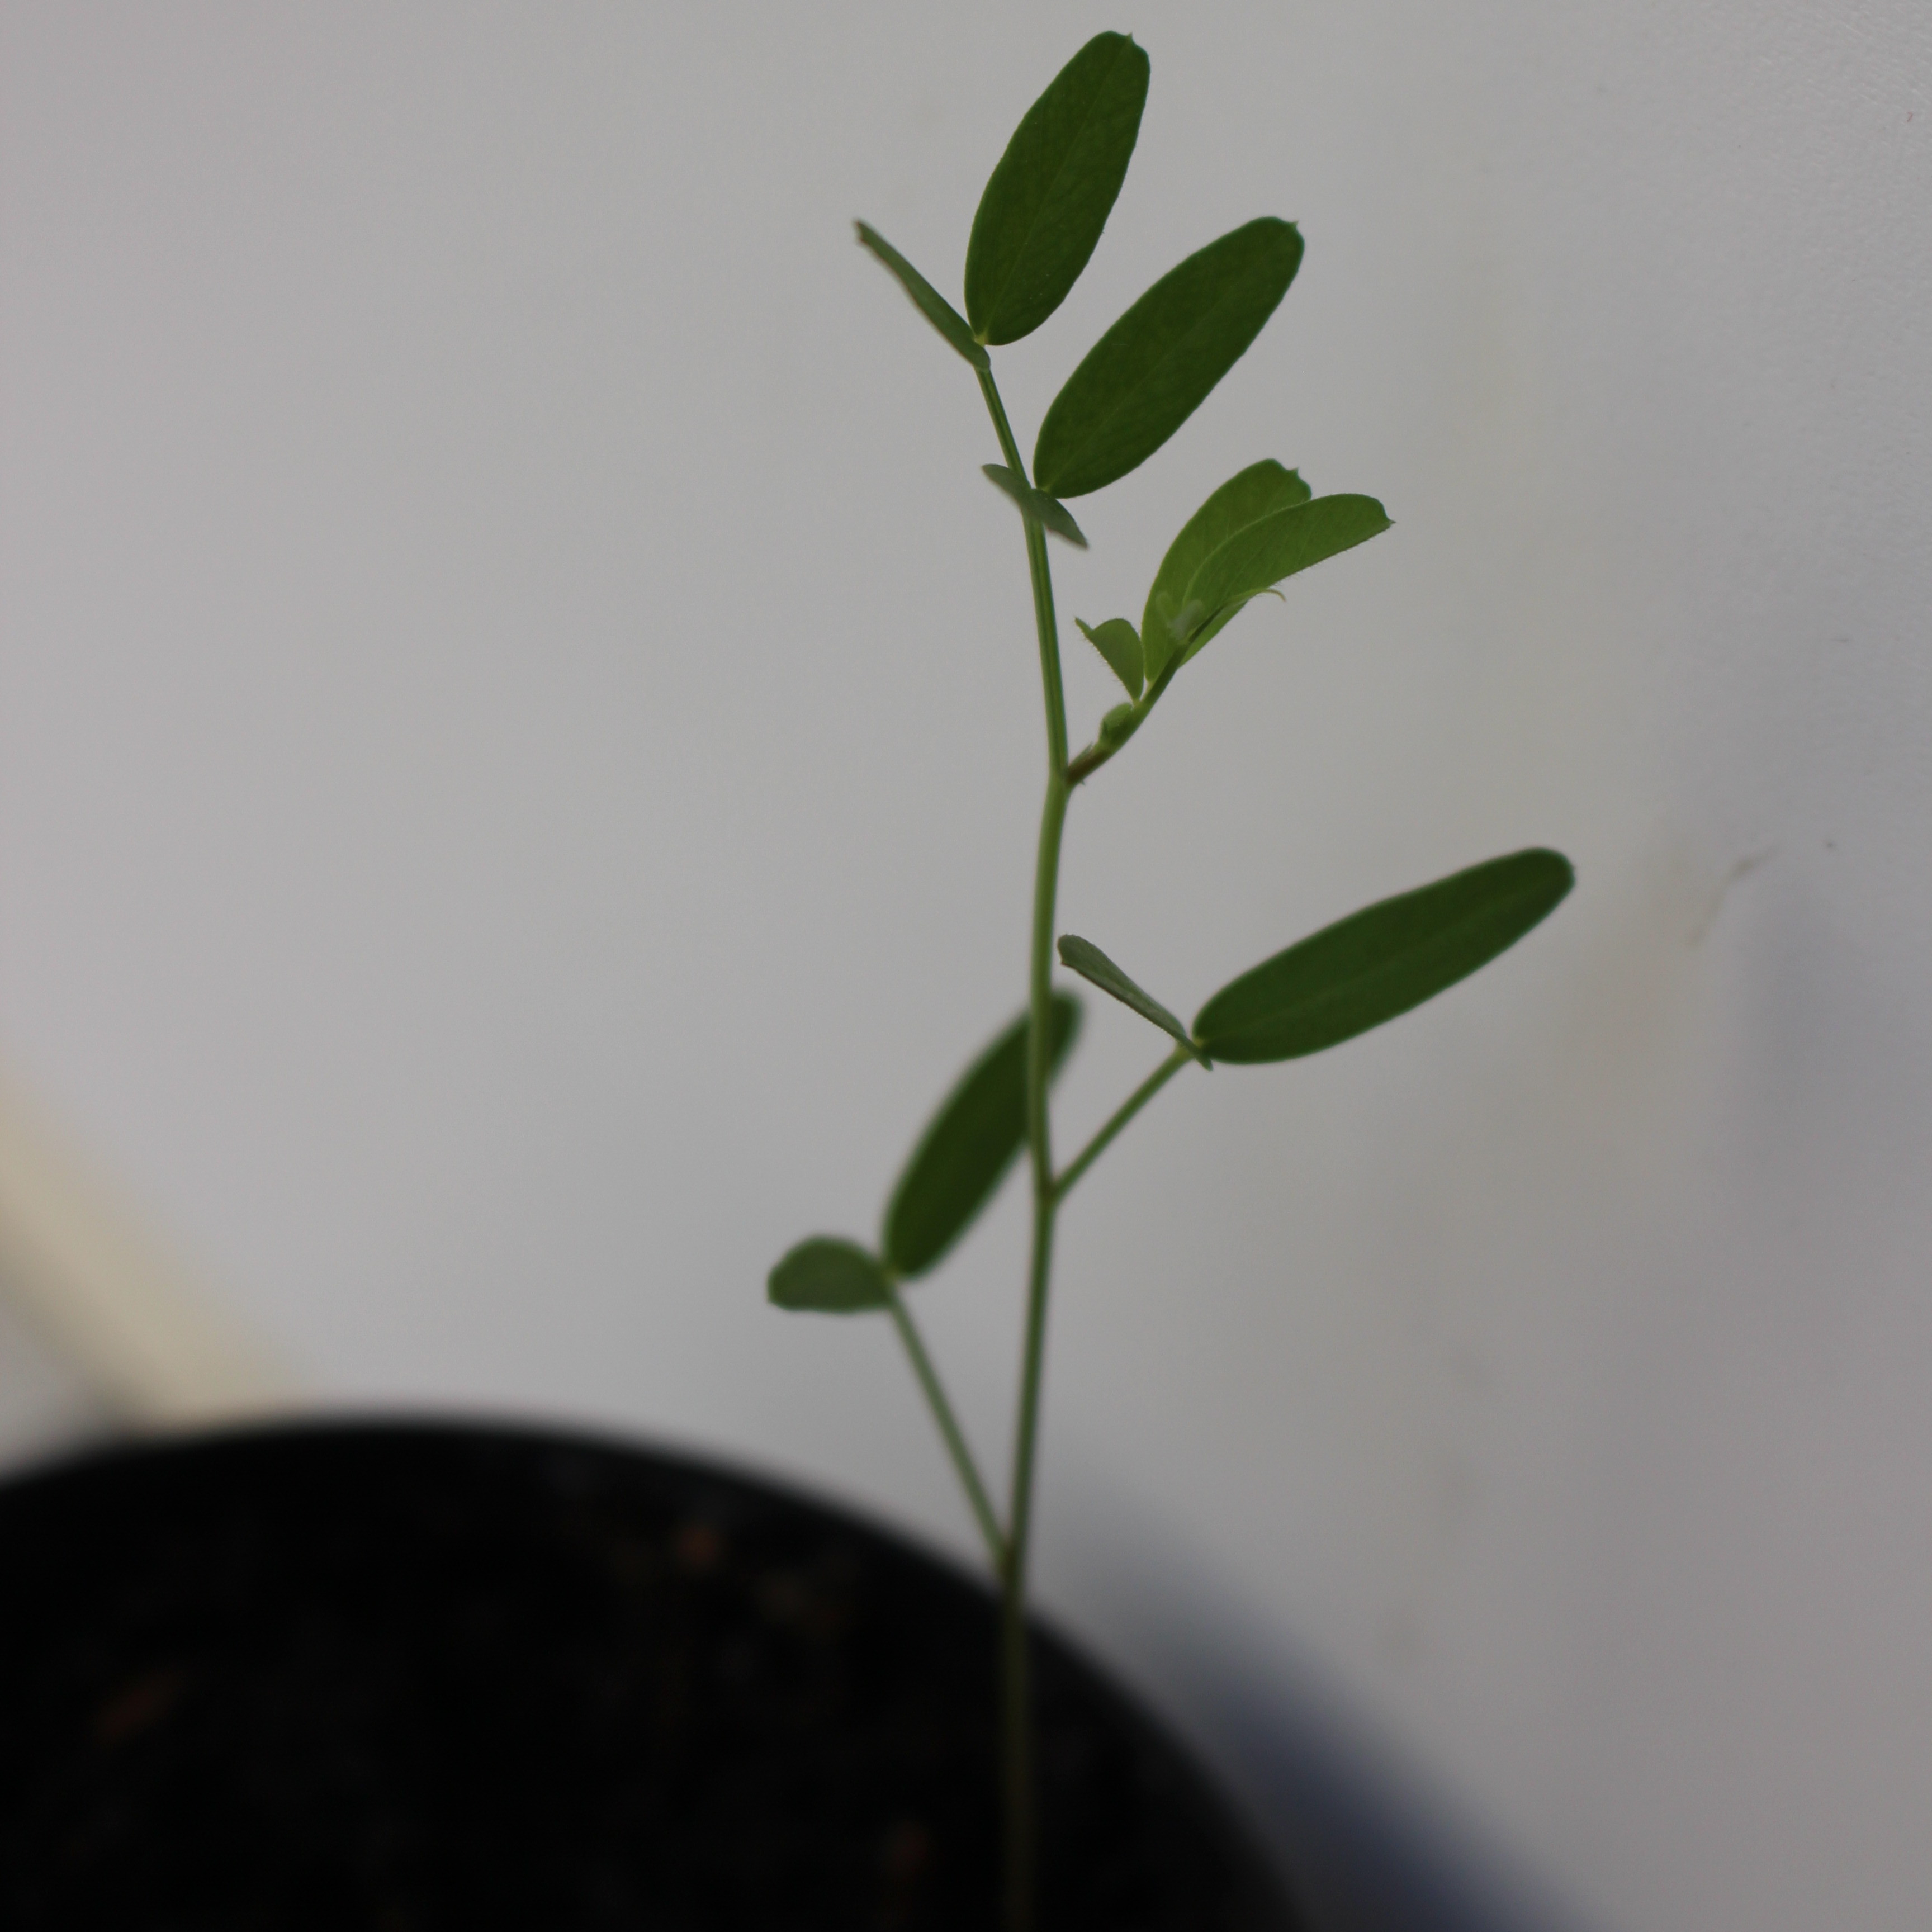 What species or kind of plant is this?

Vicia sativa
